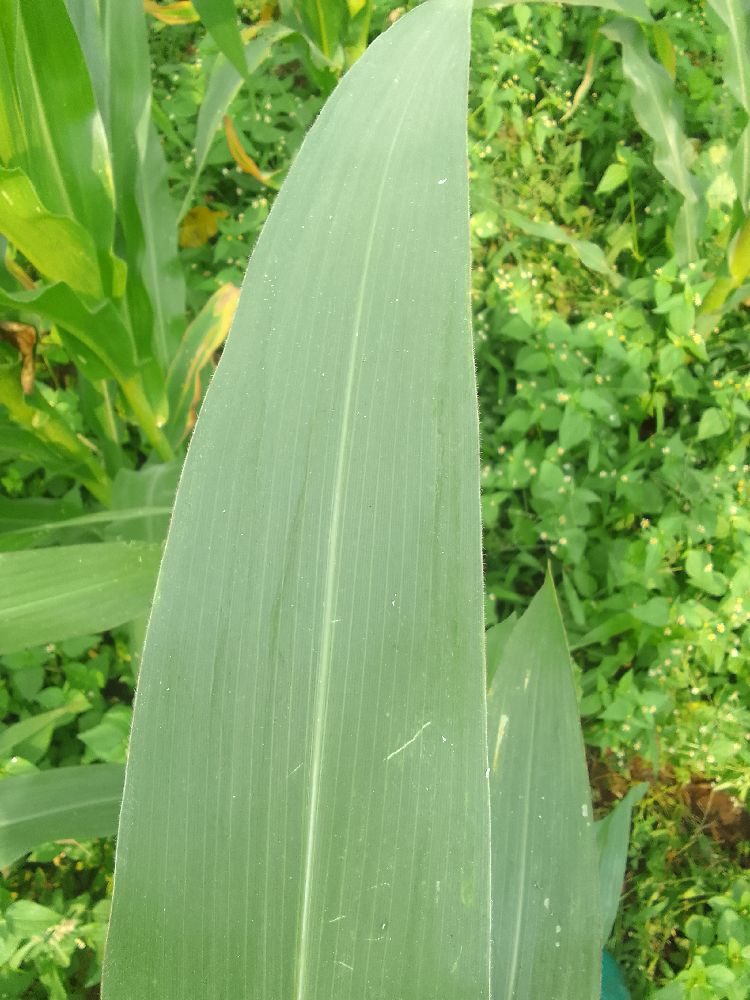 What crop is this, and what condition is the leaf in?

maize, healthy
